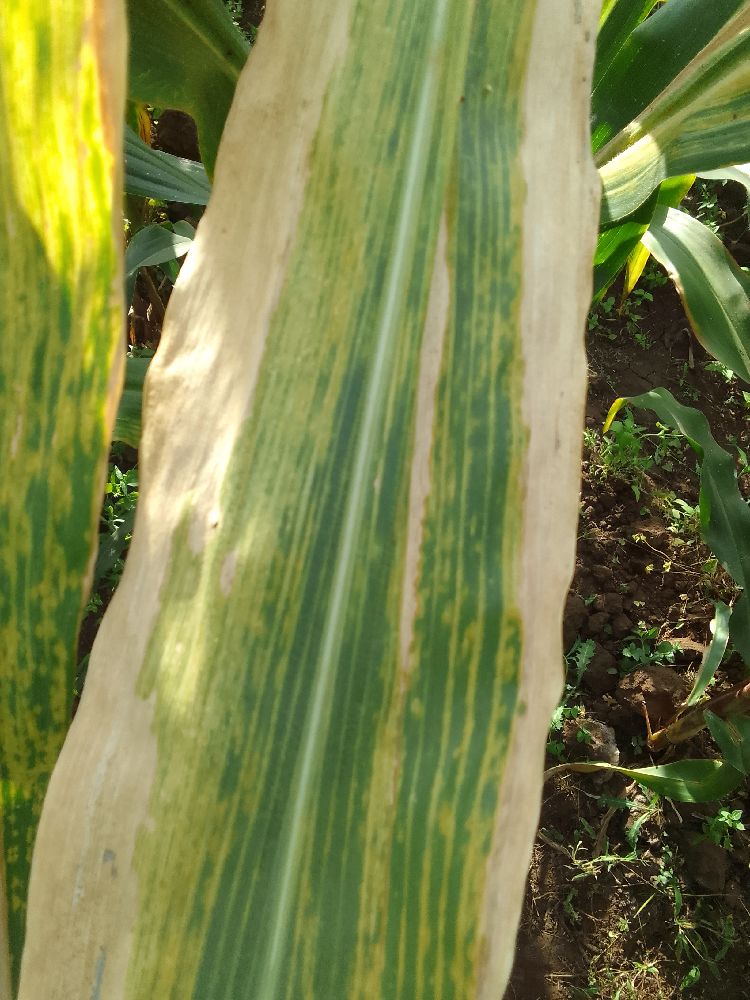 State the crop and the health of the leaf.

maize, maize lethal necrosis
